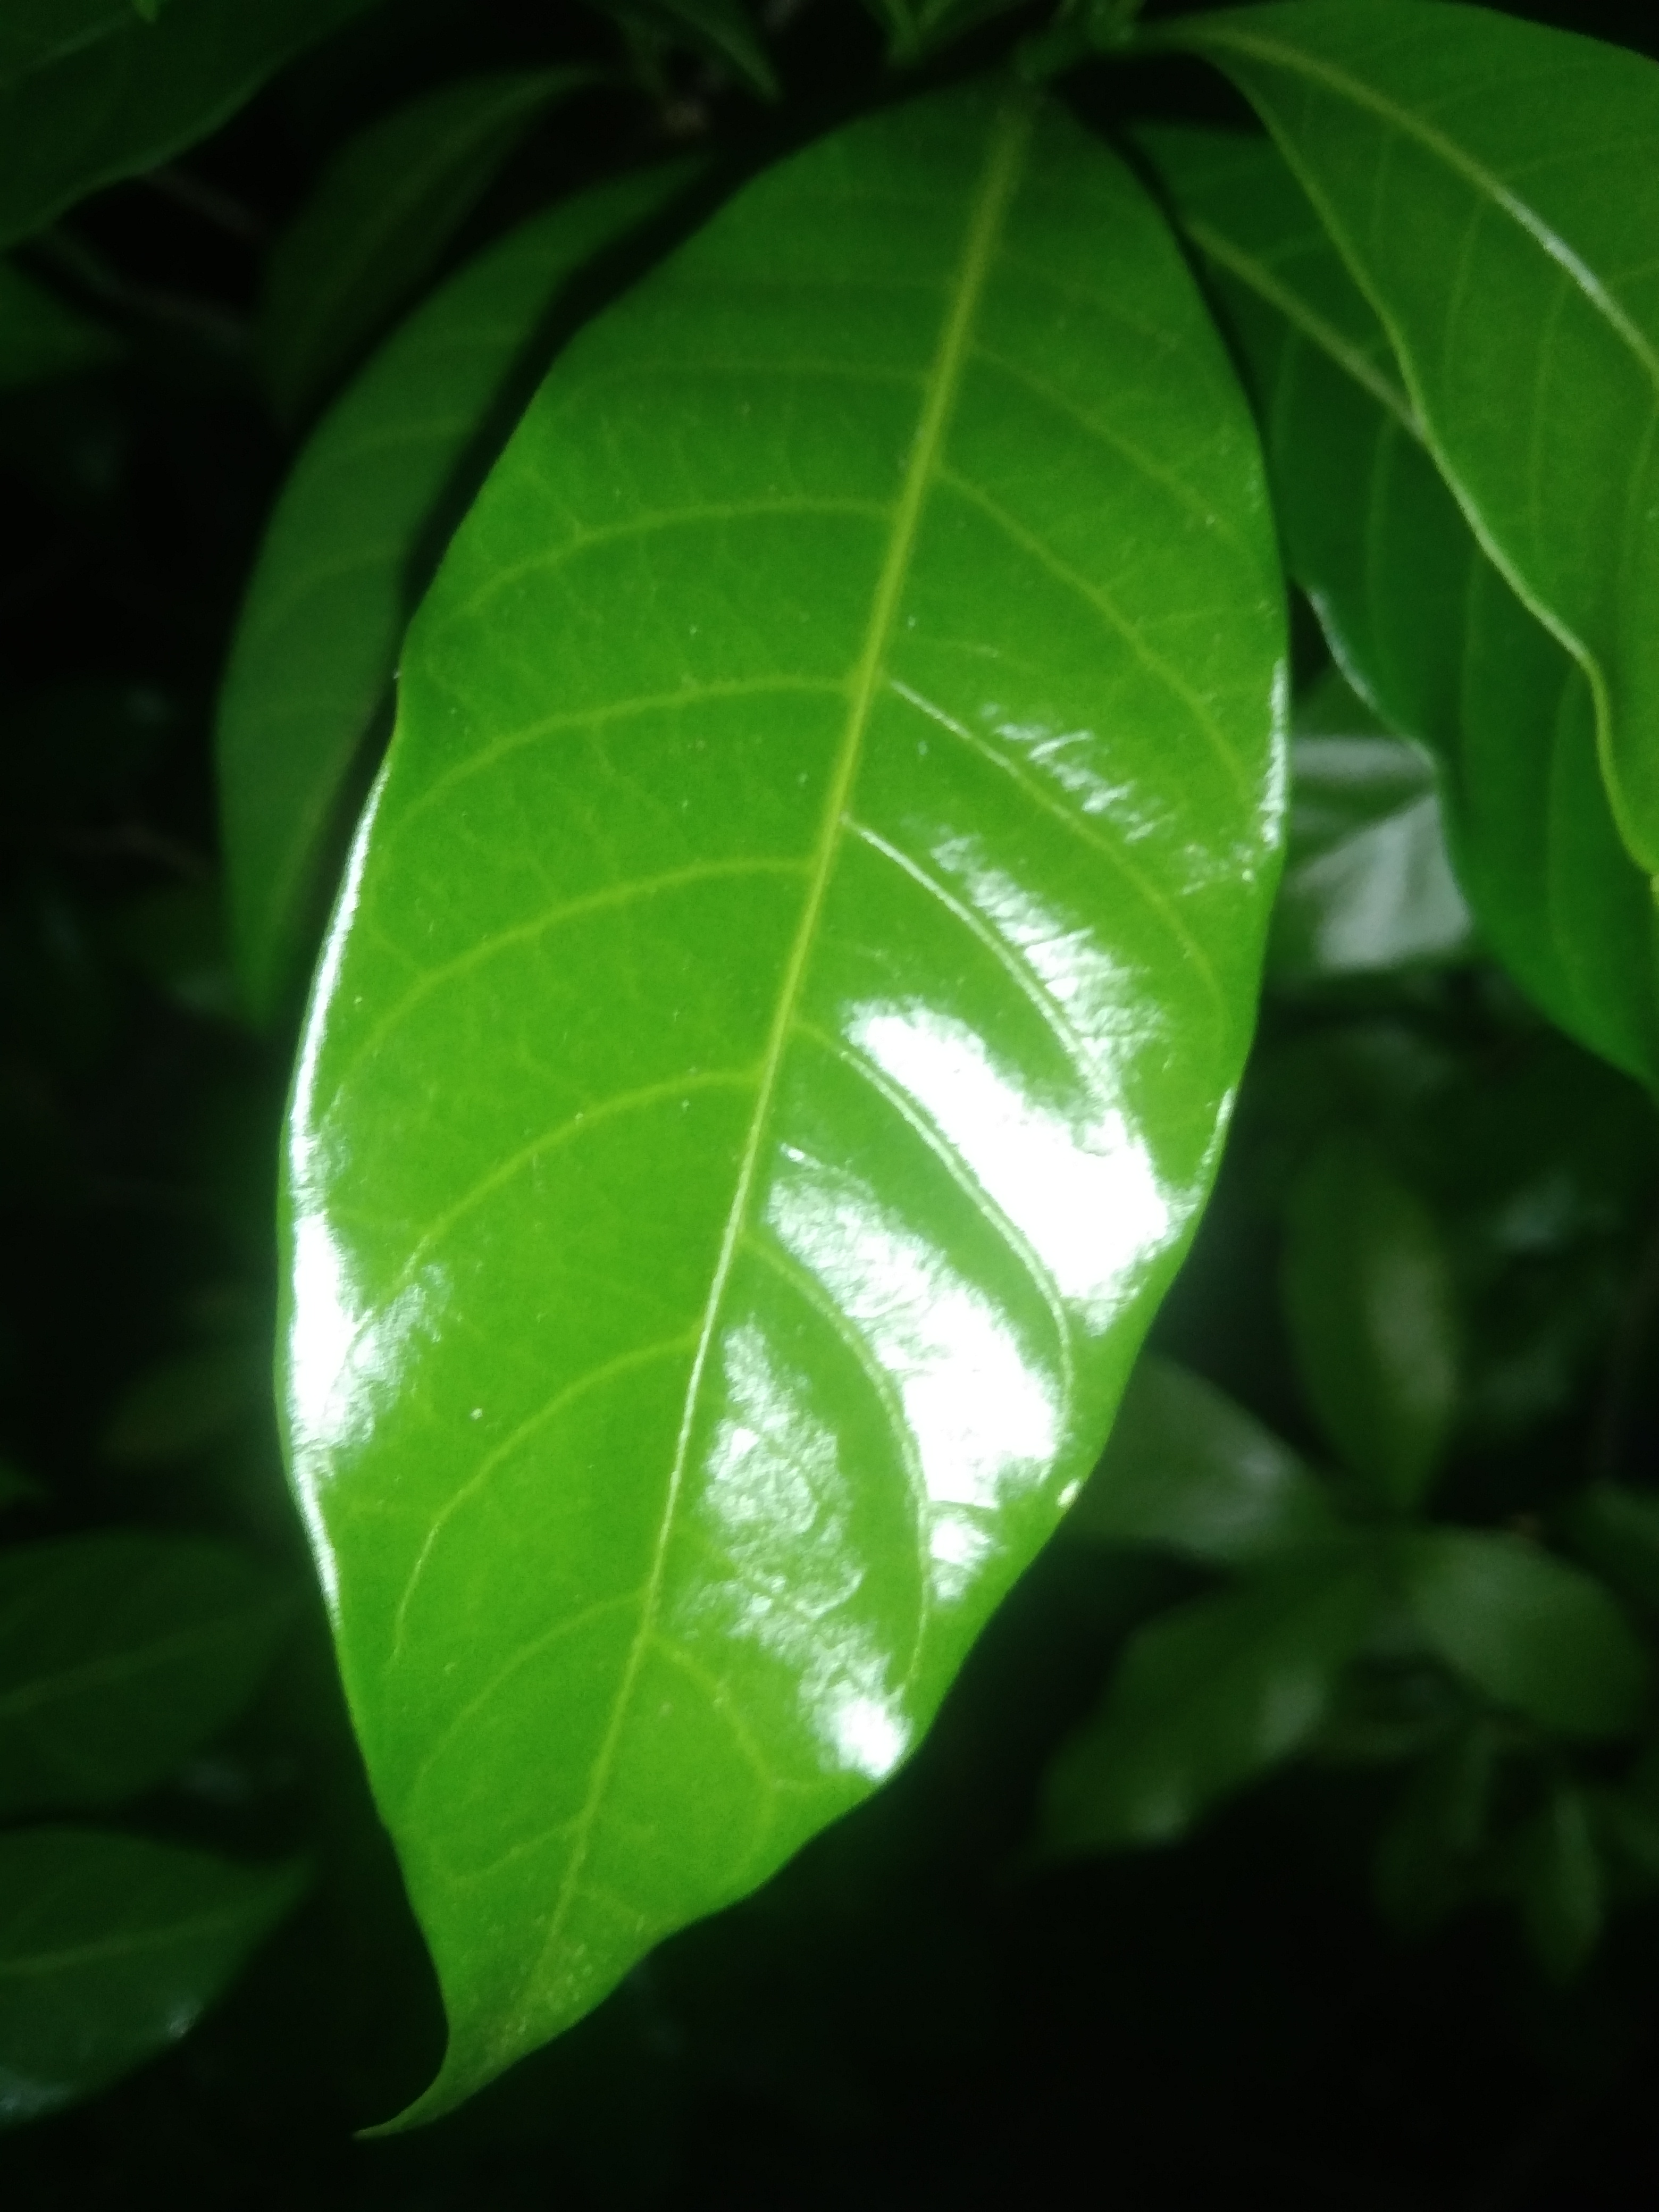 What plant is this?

togor
